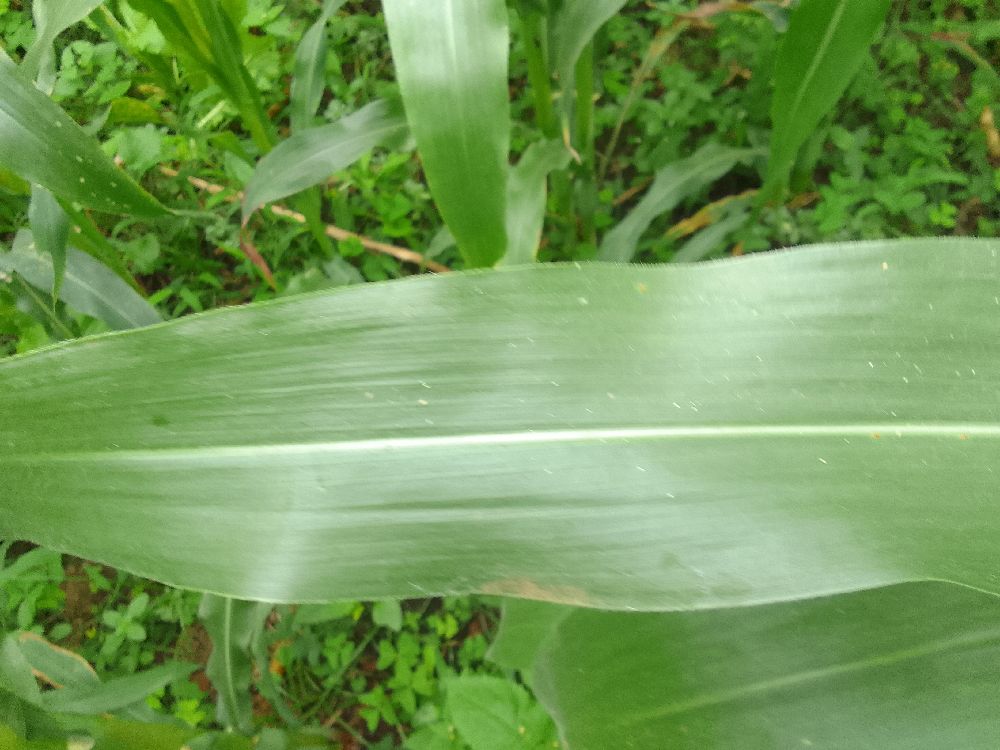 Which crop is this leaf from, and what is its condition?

maize, healthy
